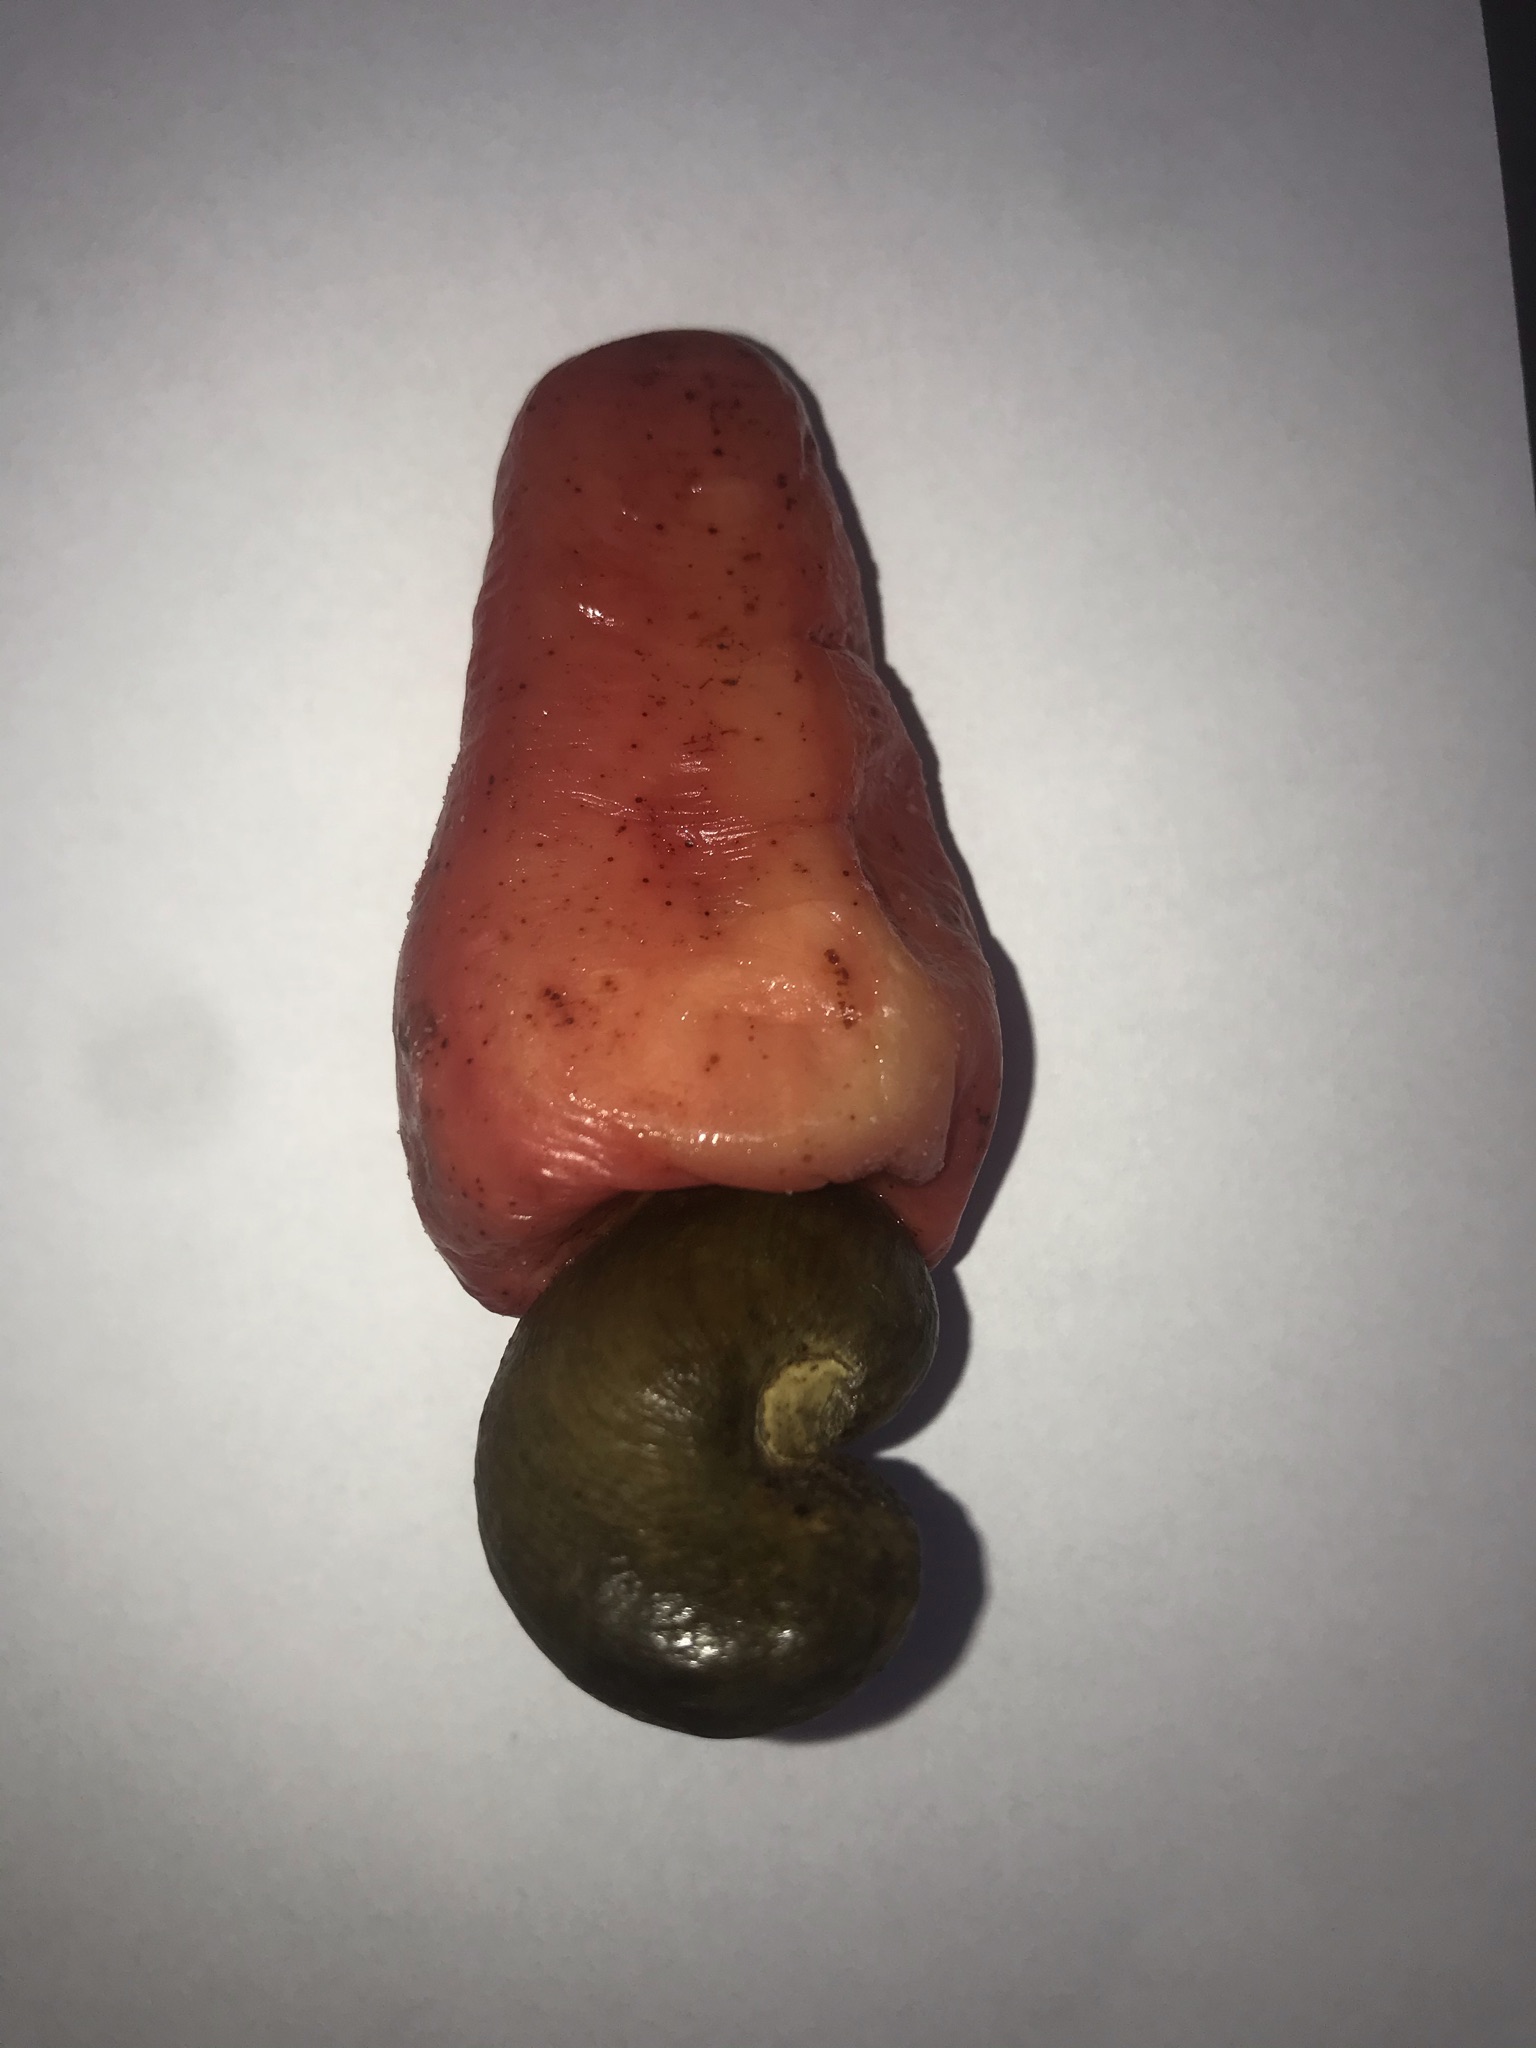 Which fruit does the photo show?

caju vermelho
